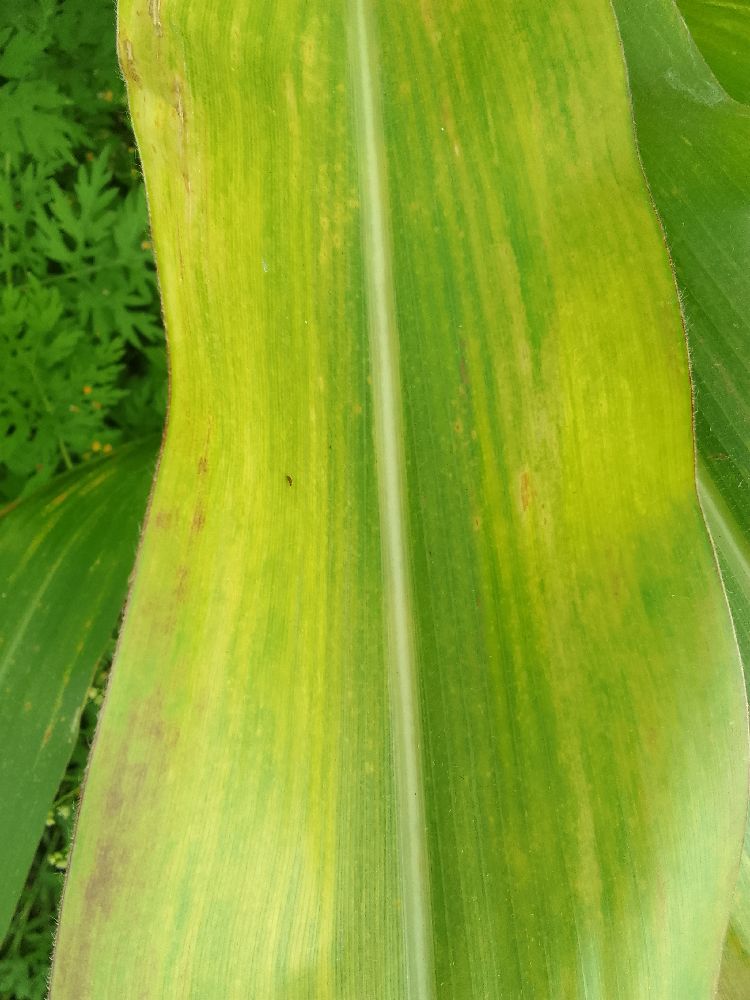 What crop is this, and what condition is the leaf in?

maize, maize lethal necrosis
